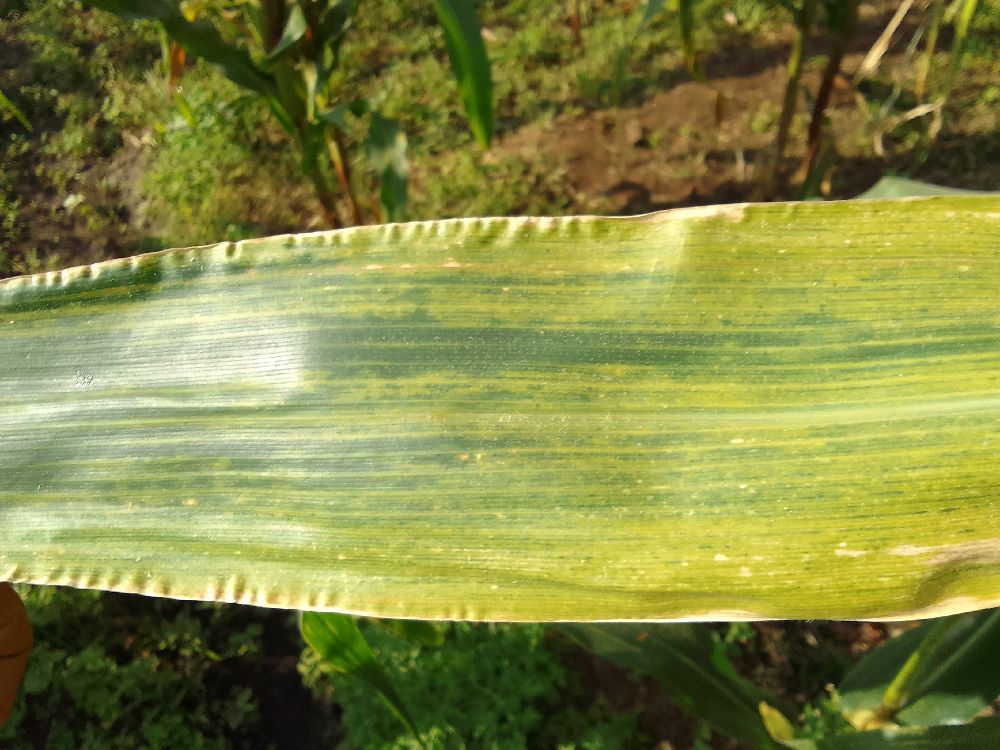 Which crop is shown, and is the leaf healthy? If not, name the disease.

maize, maize lethal necrosis
